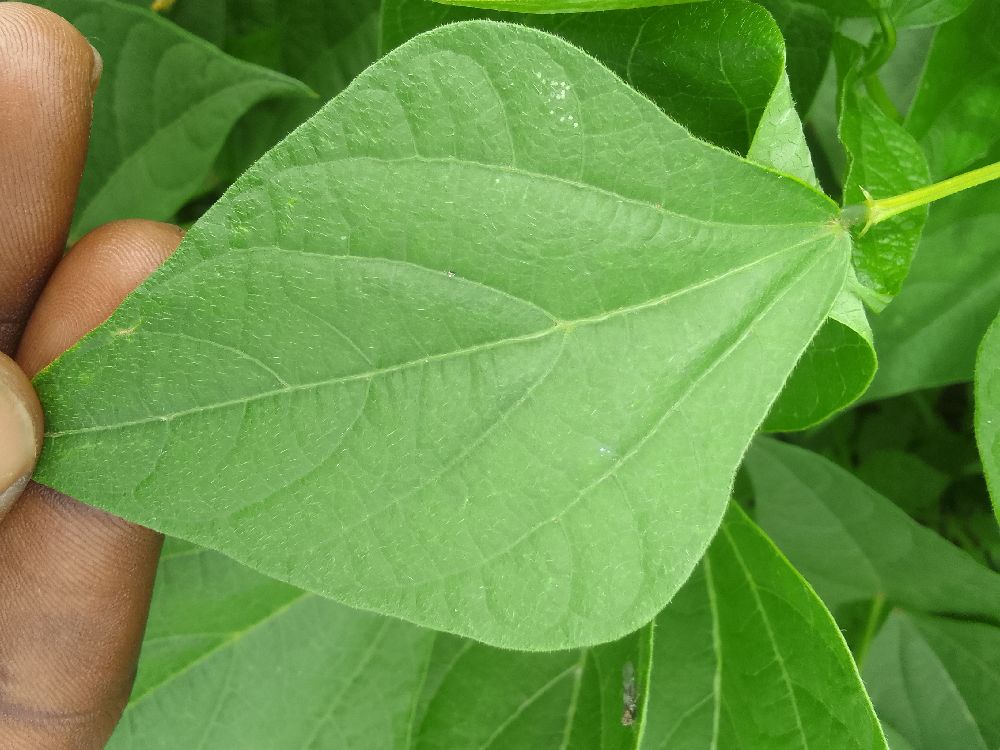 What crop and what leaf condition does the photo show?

common bean, healthy
